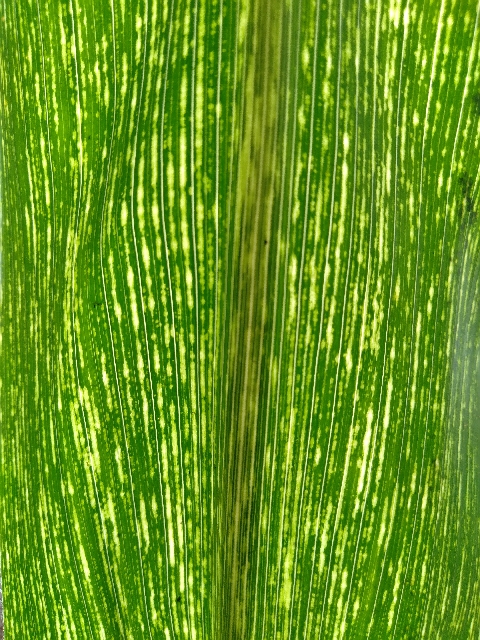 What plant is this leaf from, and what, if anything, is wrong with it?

maize, maize streak virus
